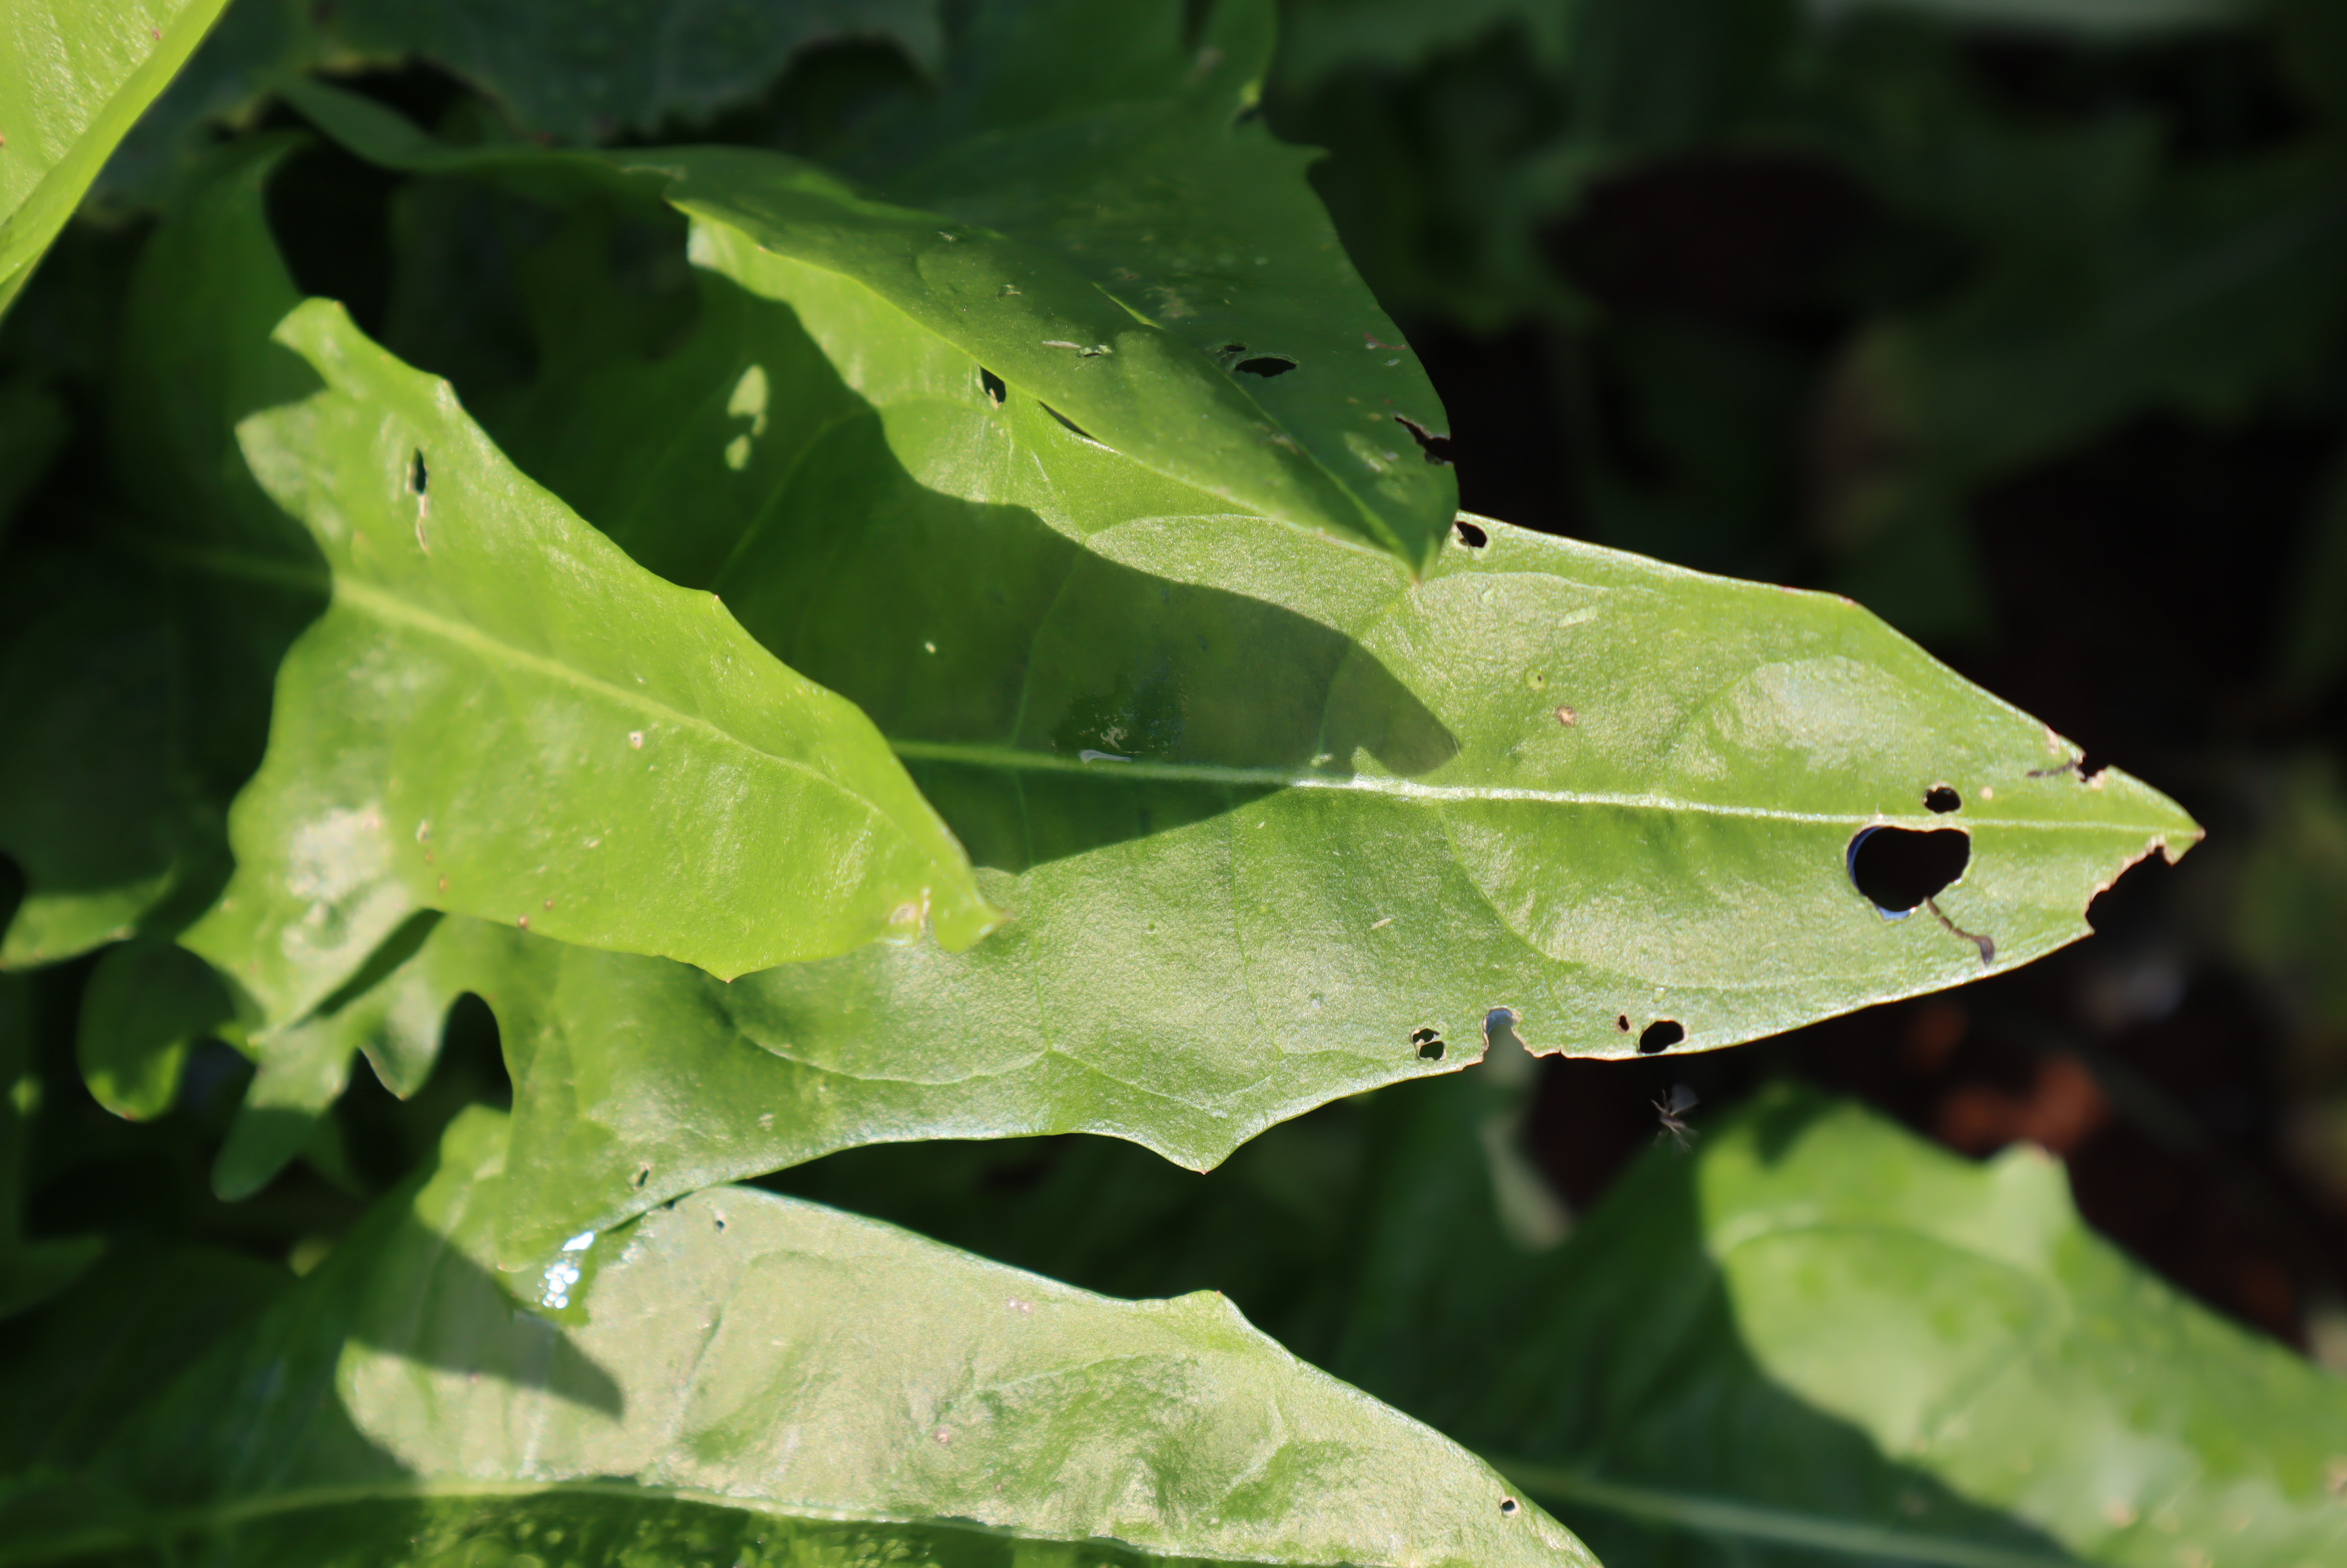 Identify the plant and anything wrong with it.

chicory, phytophagous
